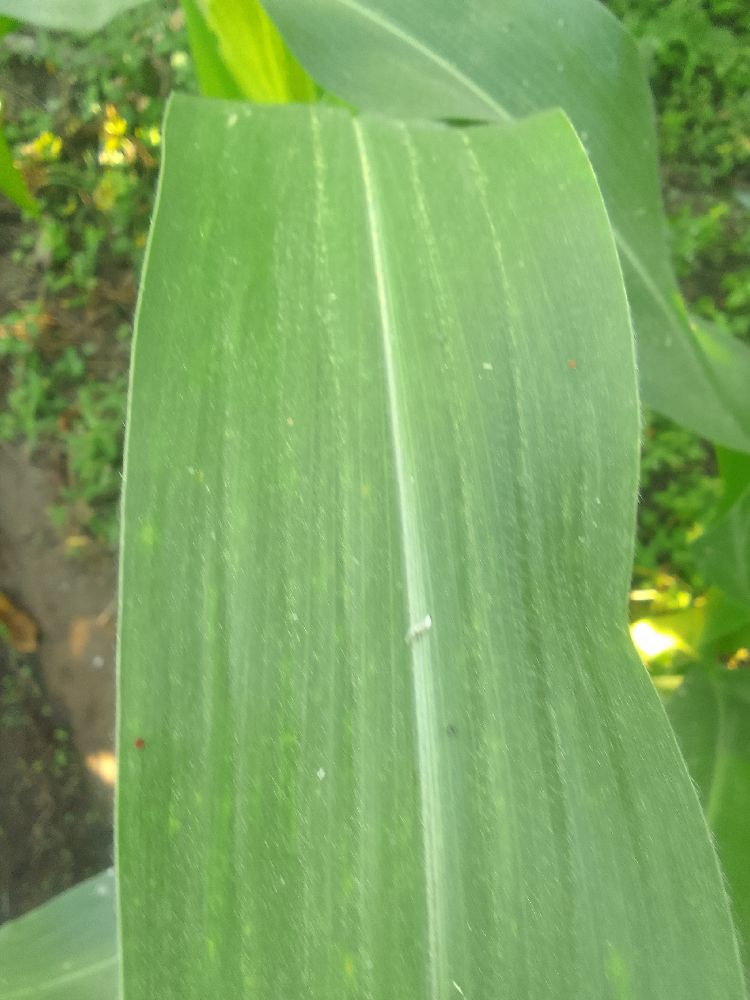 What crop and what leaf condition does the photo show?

maize, healthy
